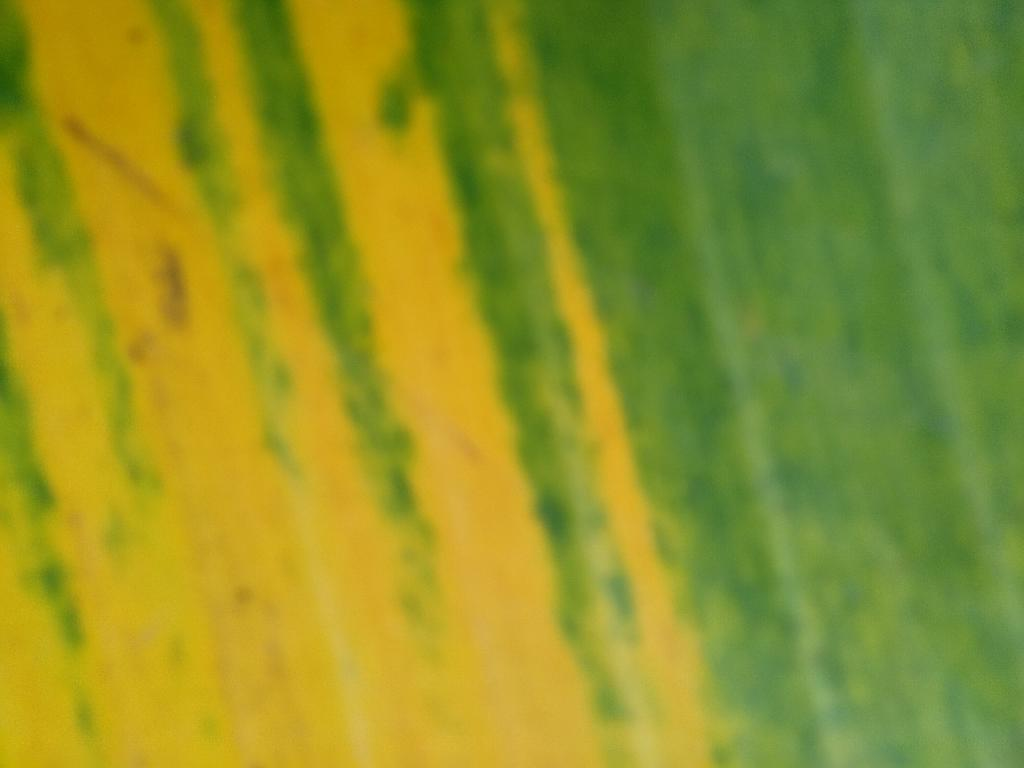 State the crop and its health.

banana, fusarium wilt race 1
